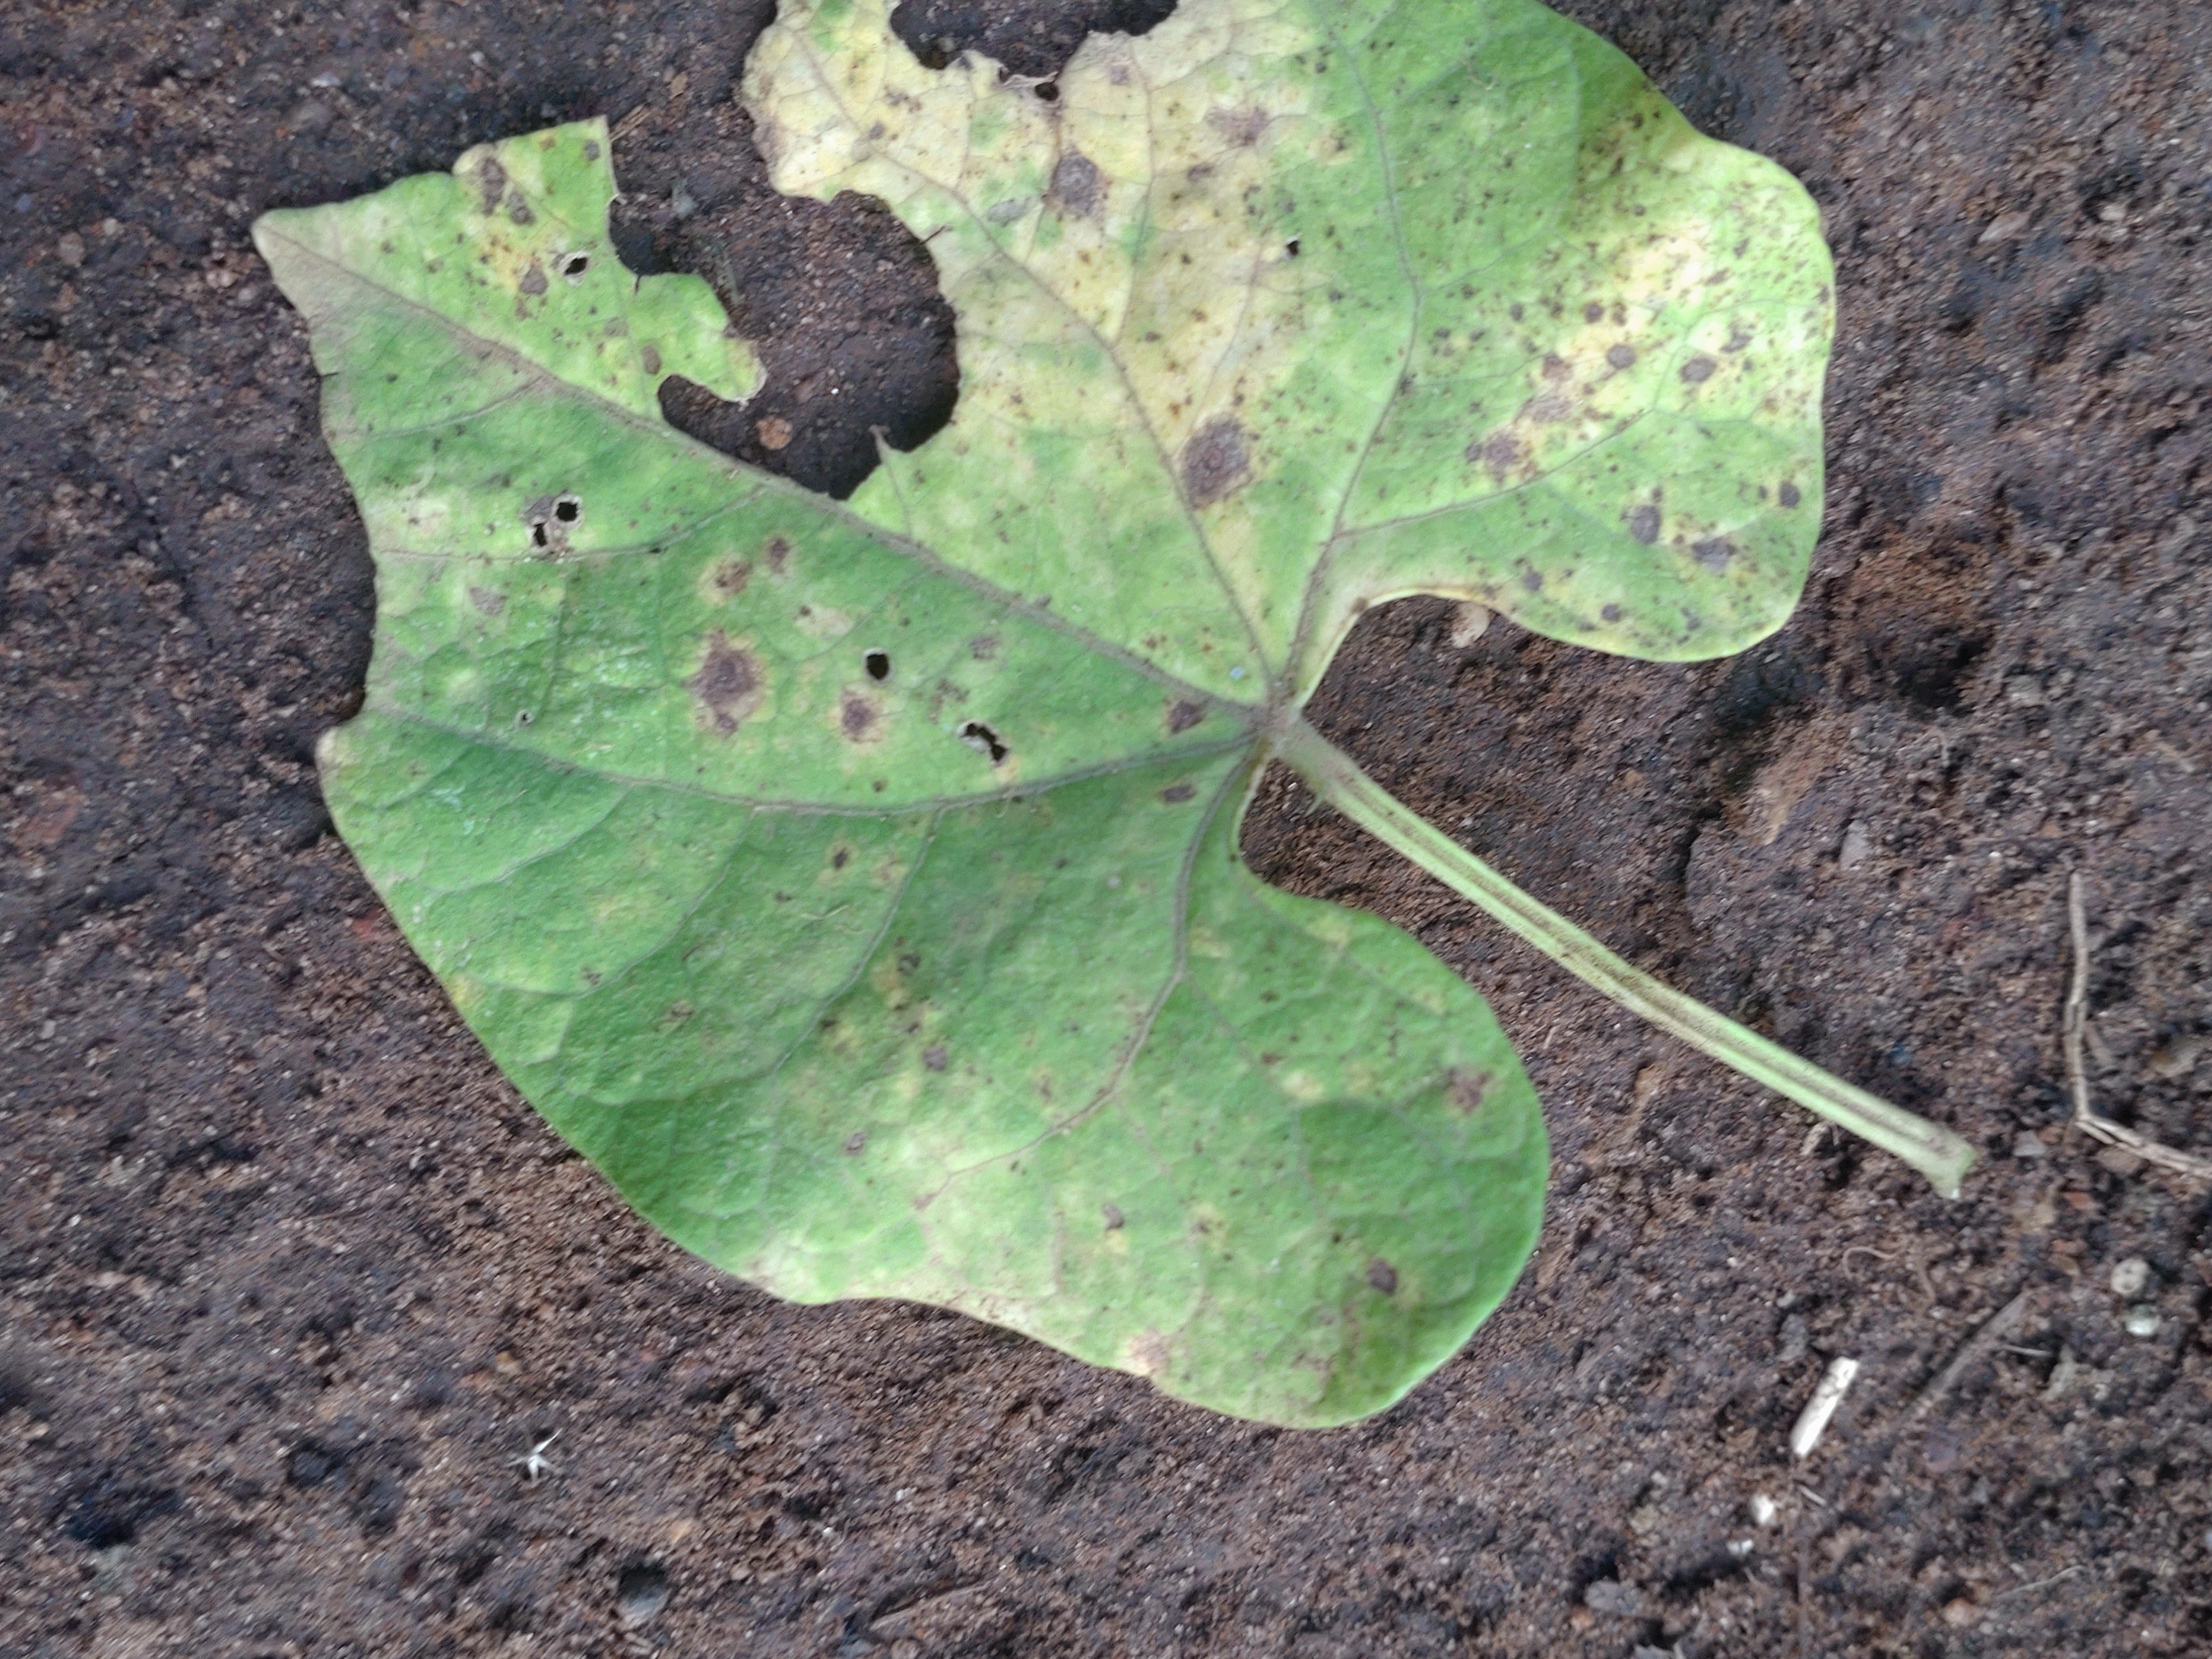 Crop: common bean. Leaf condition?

anthracnose
